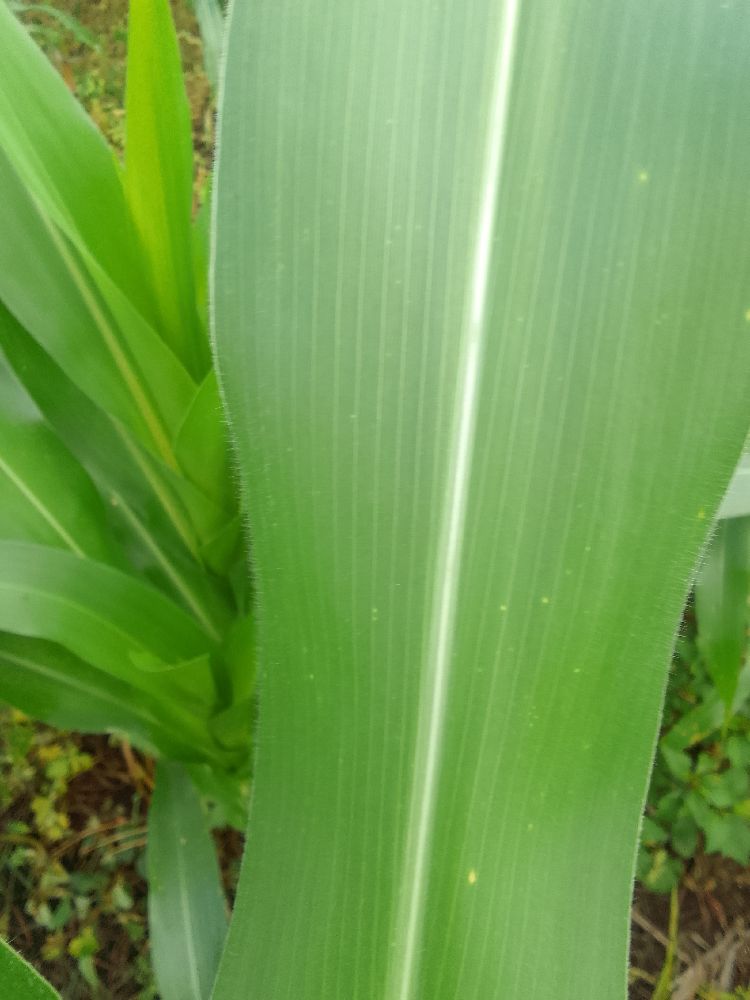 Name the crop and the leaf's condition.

maize, healthy
